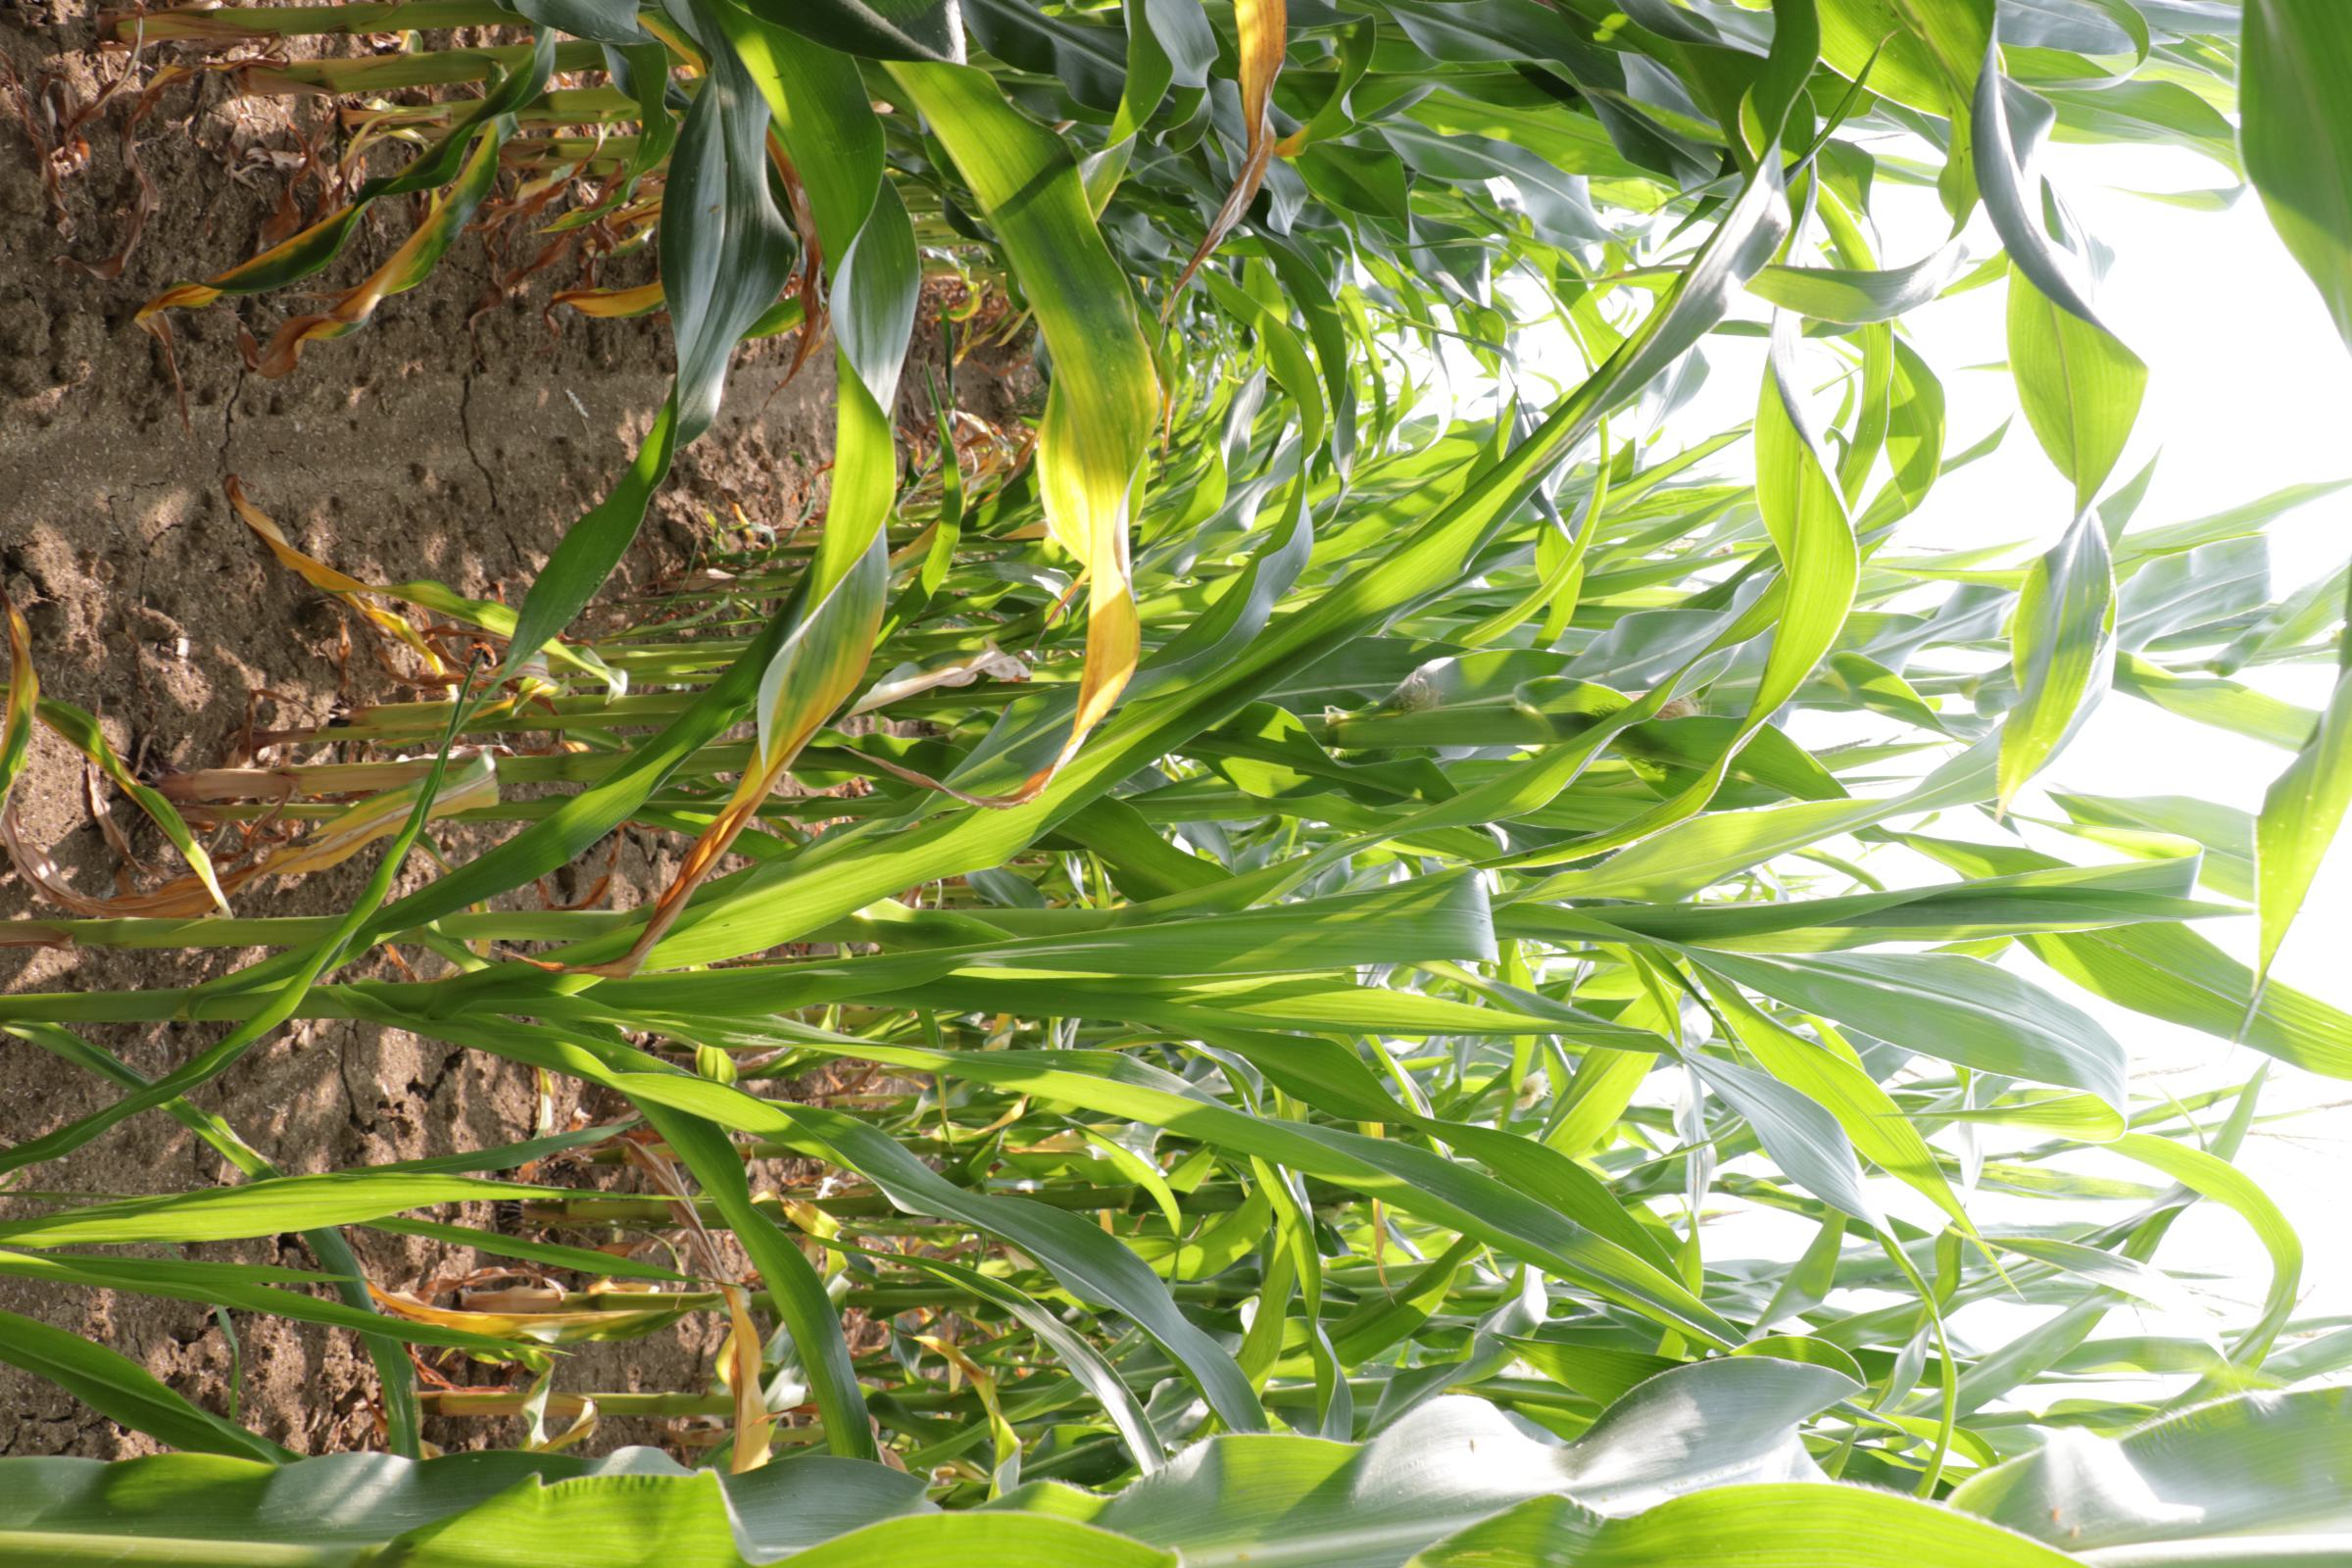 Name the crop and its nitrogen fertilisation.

maize, reduced nitrogen fertilisation
